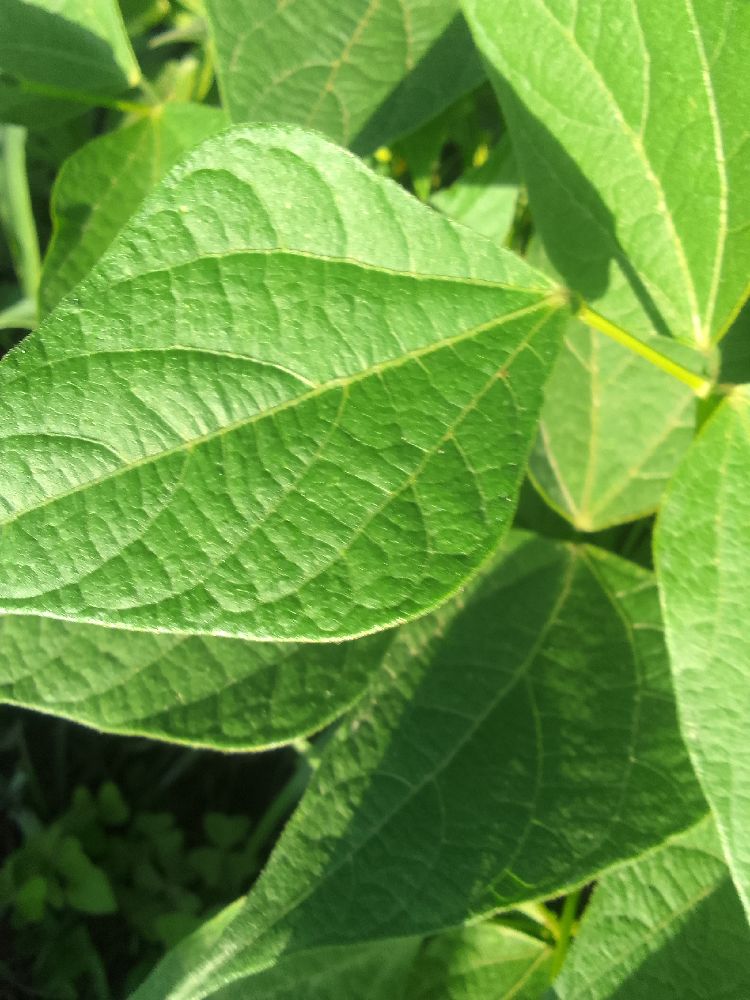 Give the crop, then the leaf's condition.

common bean, healthy
